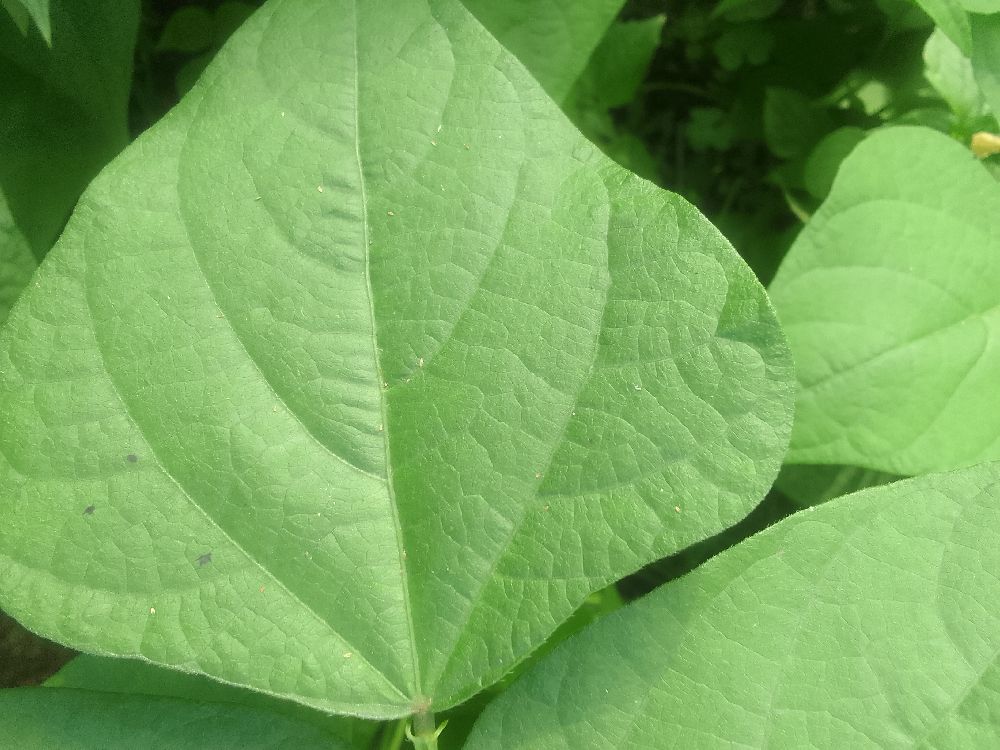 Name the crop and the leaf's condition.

common bean, healthy
